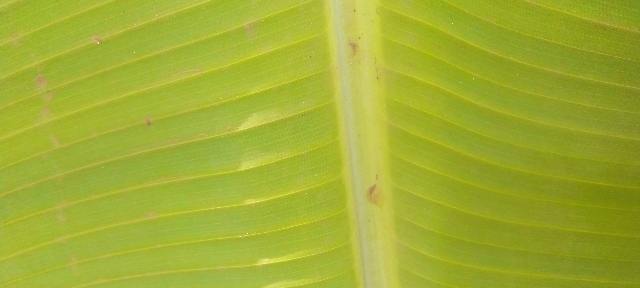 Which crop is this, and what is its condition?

banana, healthy
